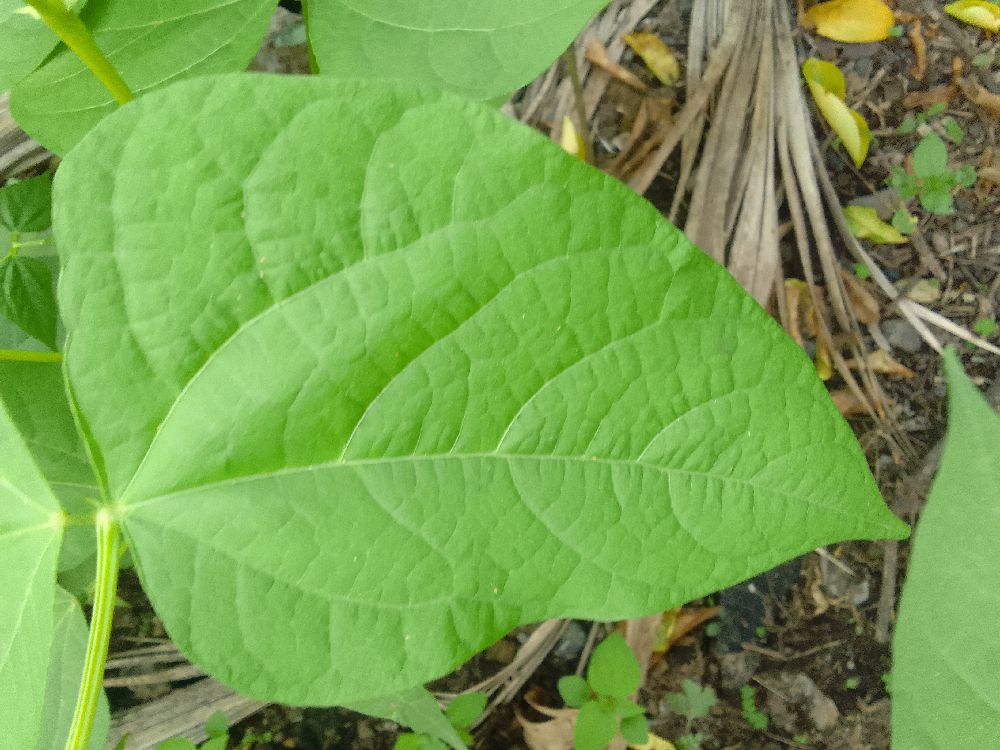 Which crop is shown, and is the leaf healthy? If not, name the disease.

common bean, healthy
